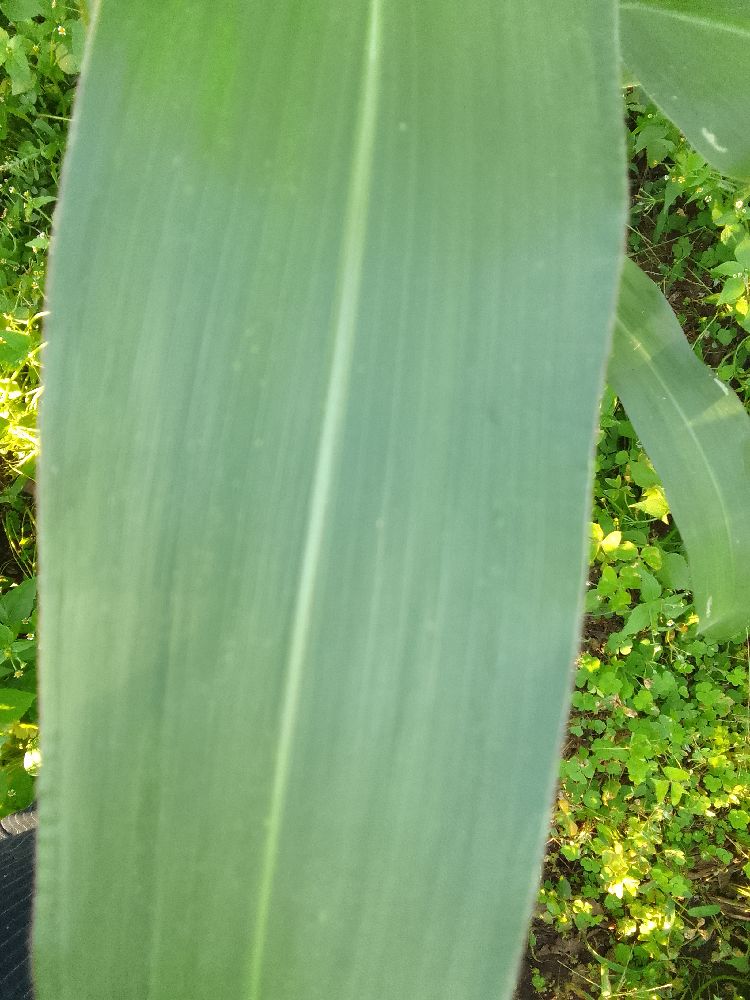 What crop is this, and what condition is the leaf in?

maize, healthy
